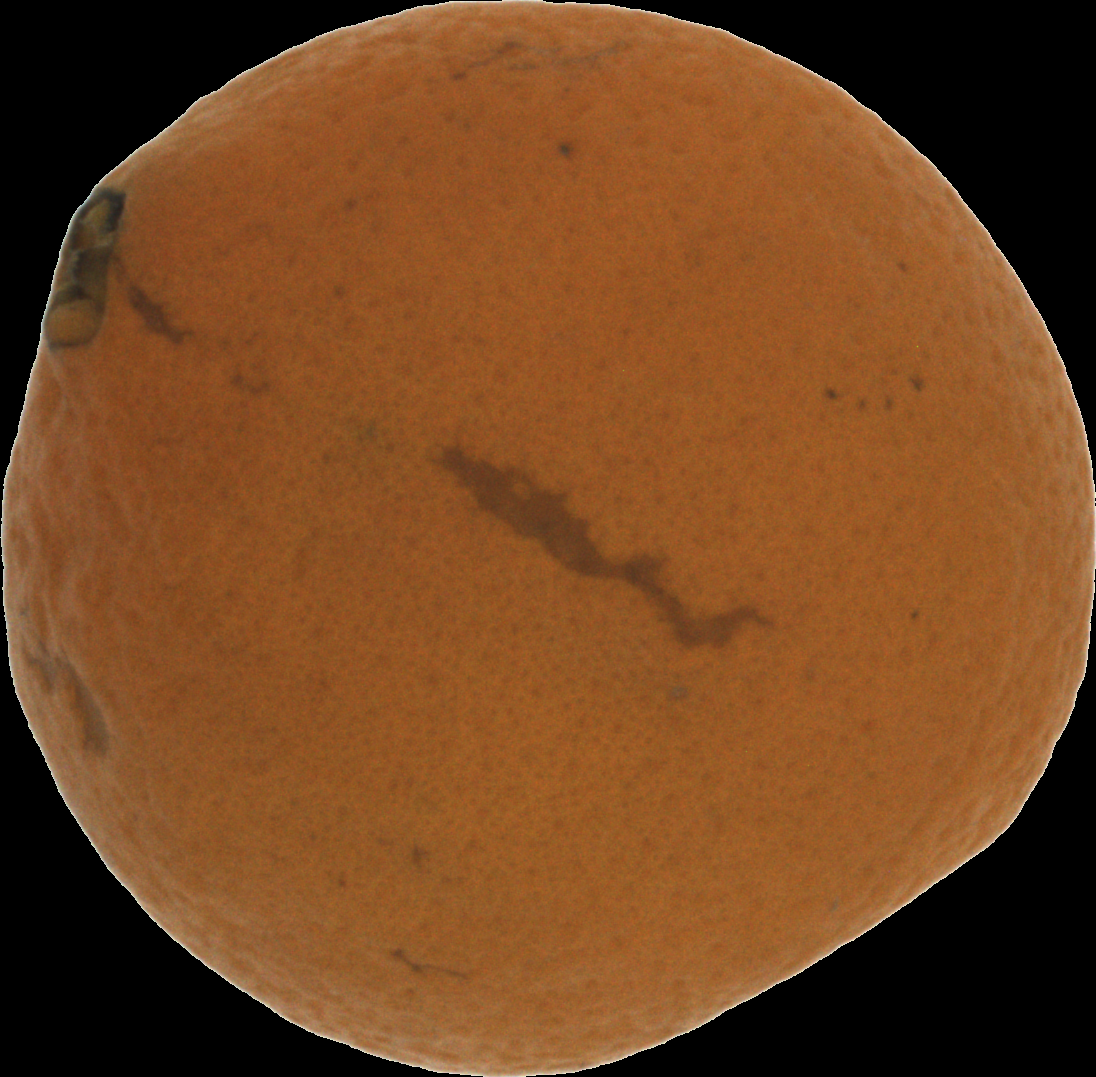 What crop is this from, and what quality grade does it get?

orange, bad
